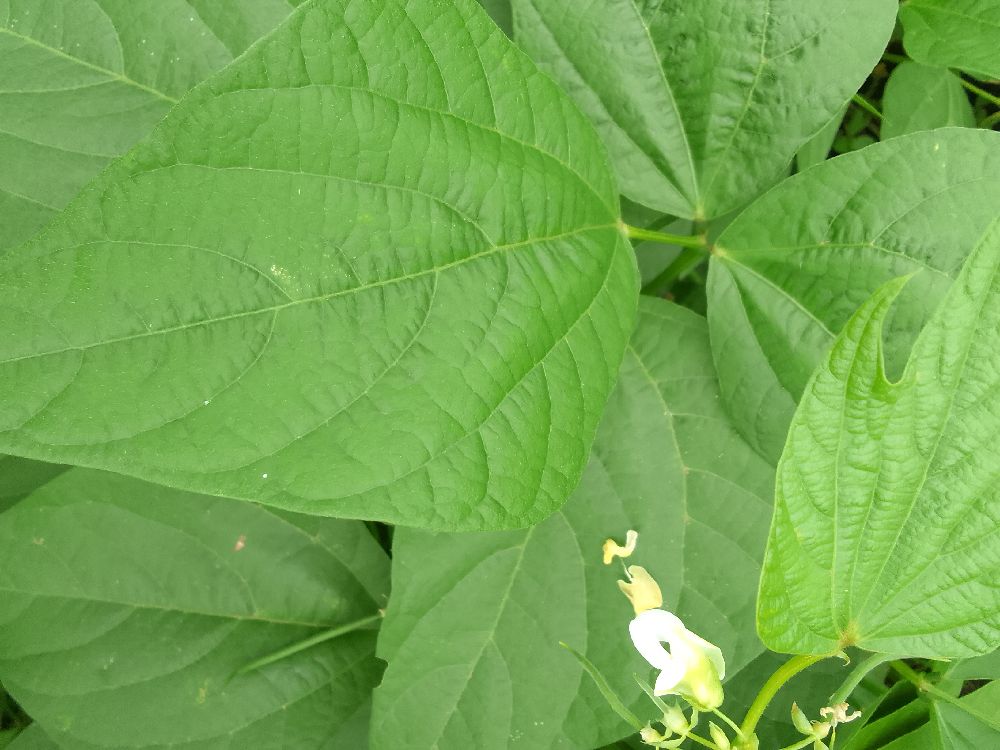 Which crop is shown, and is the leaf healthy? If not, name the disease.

common bean, healthy
